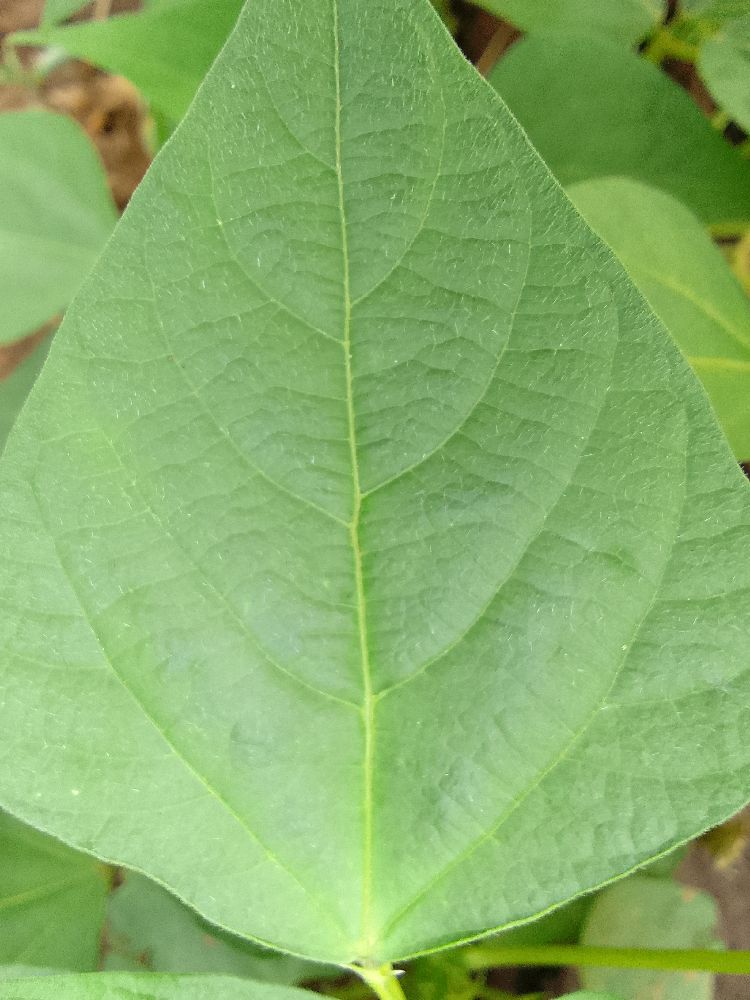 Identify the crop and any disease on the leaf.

common bean, healthy
